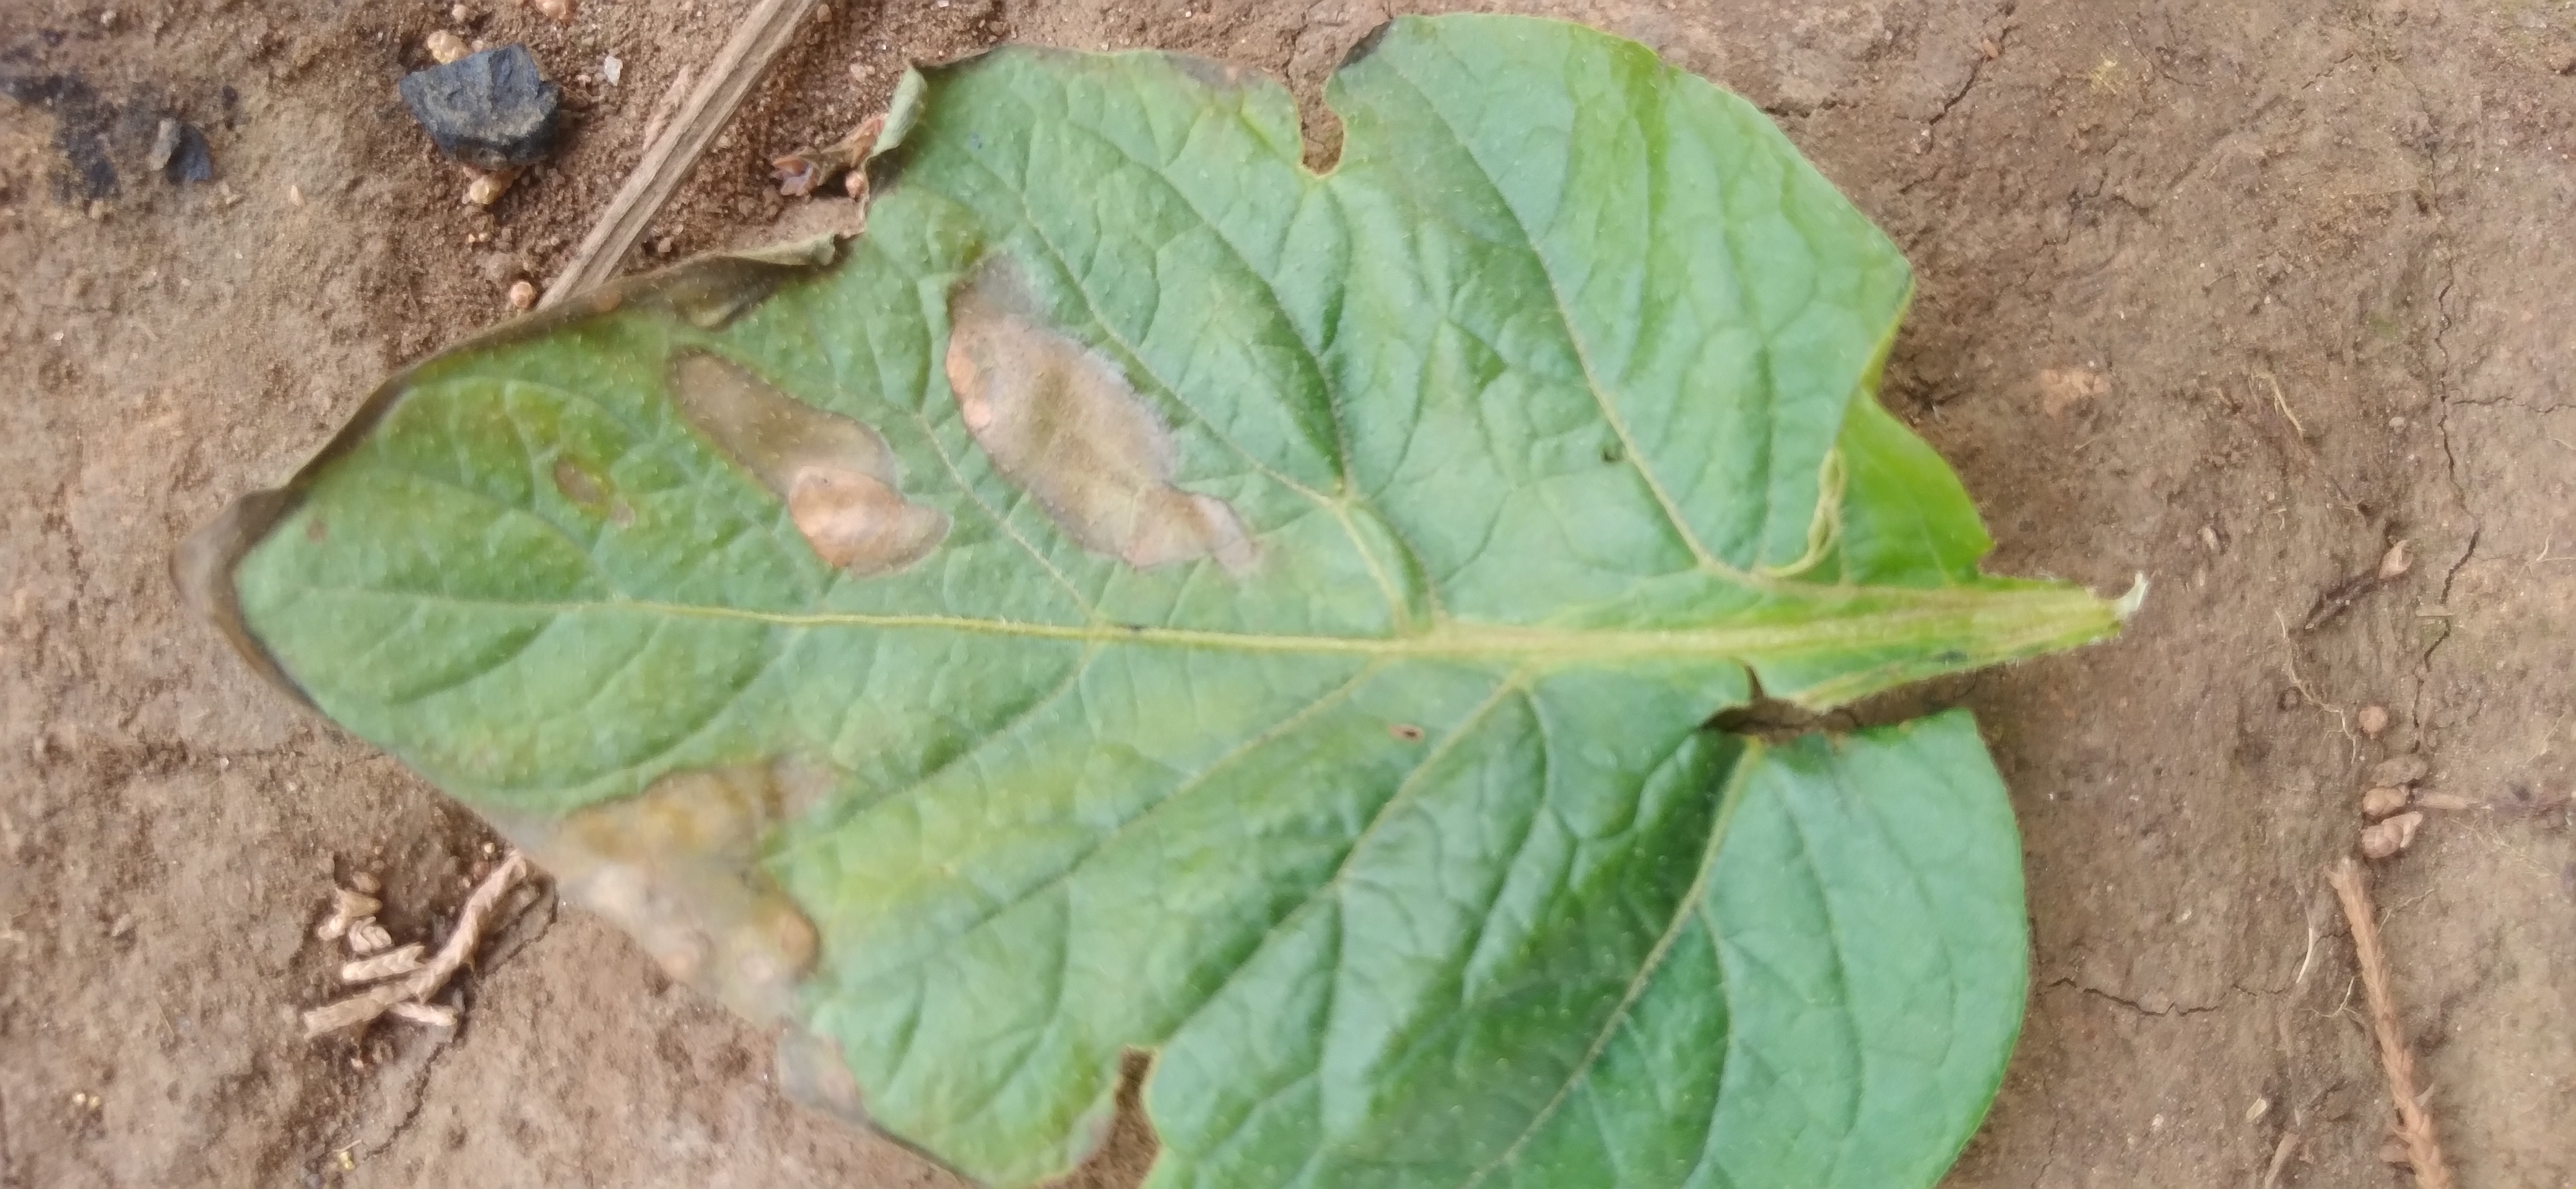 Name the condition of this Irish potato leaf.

early blight
